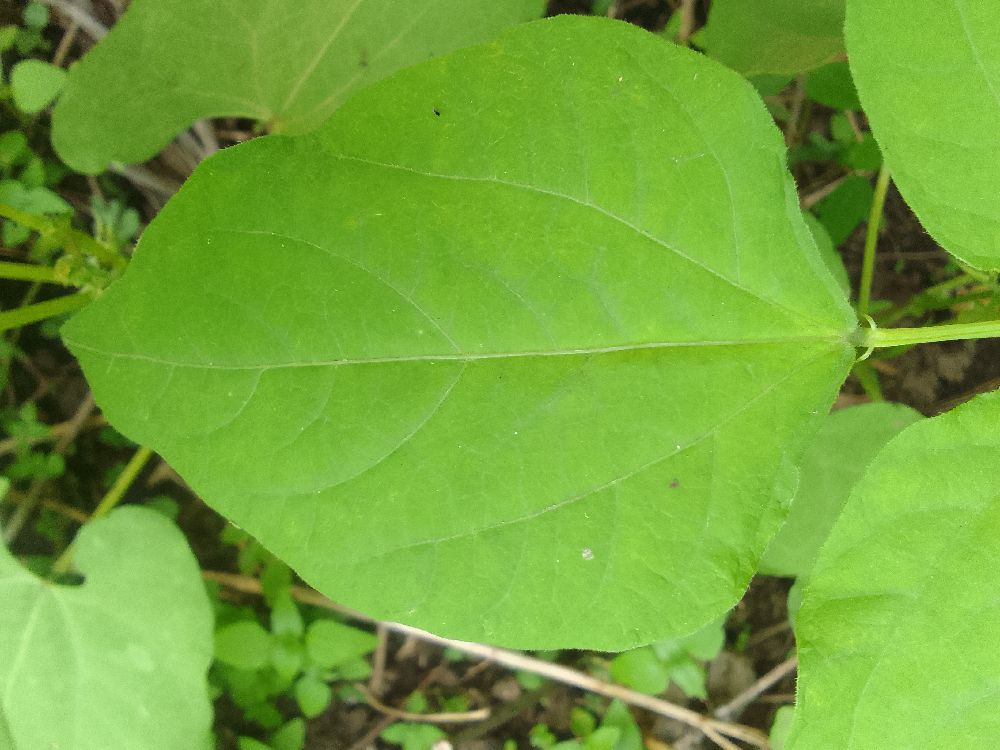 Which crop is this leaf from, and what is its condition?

common bean, healthy
